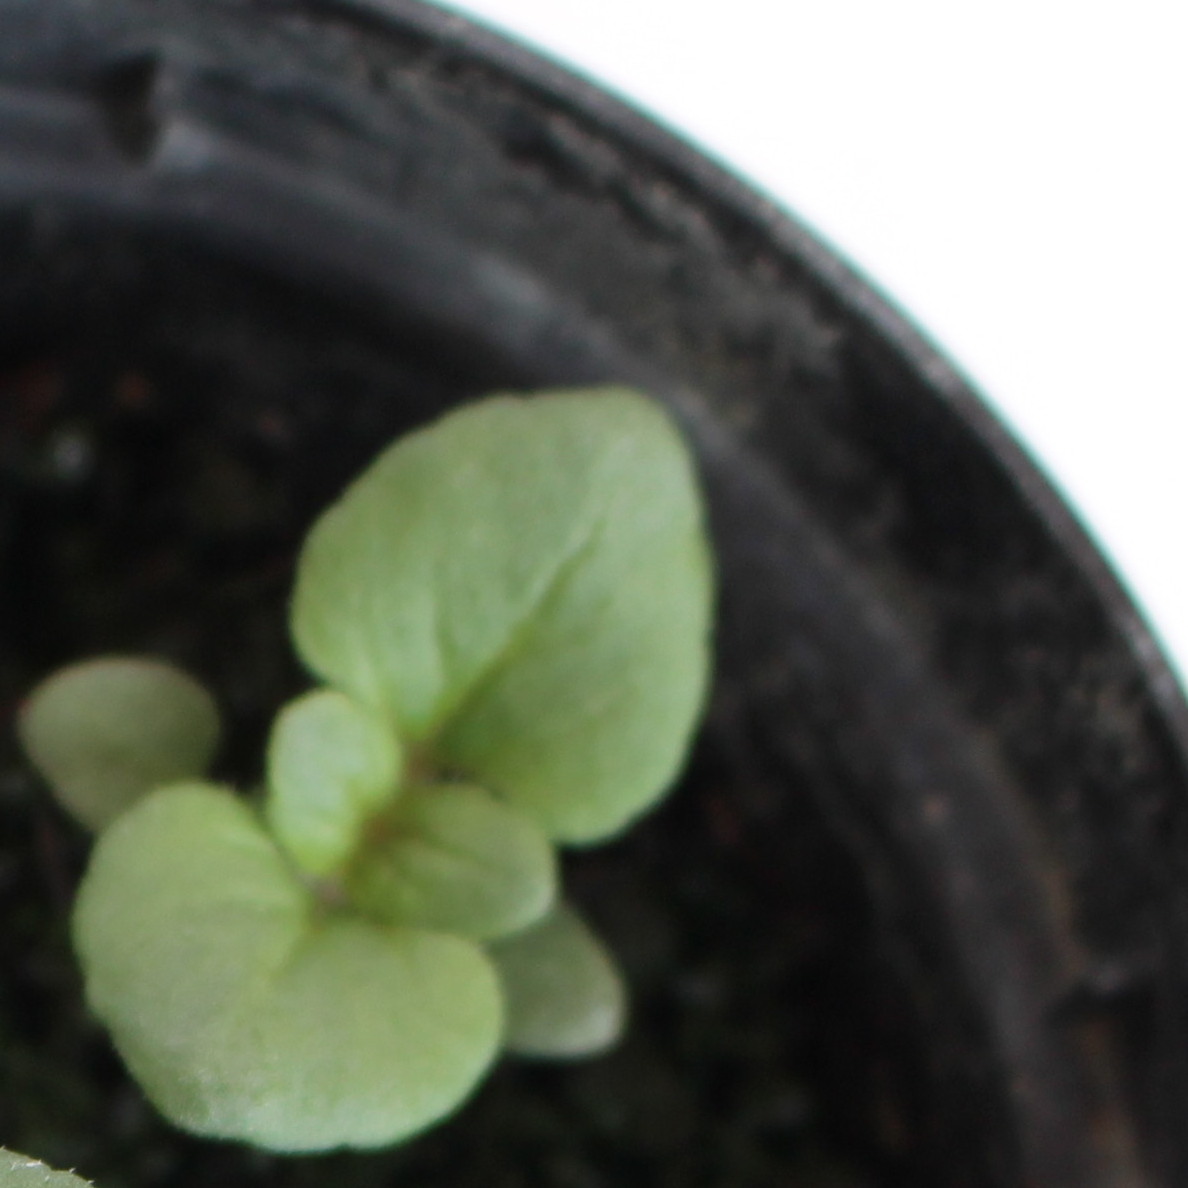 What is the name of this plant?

Veronica persica
